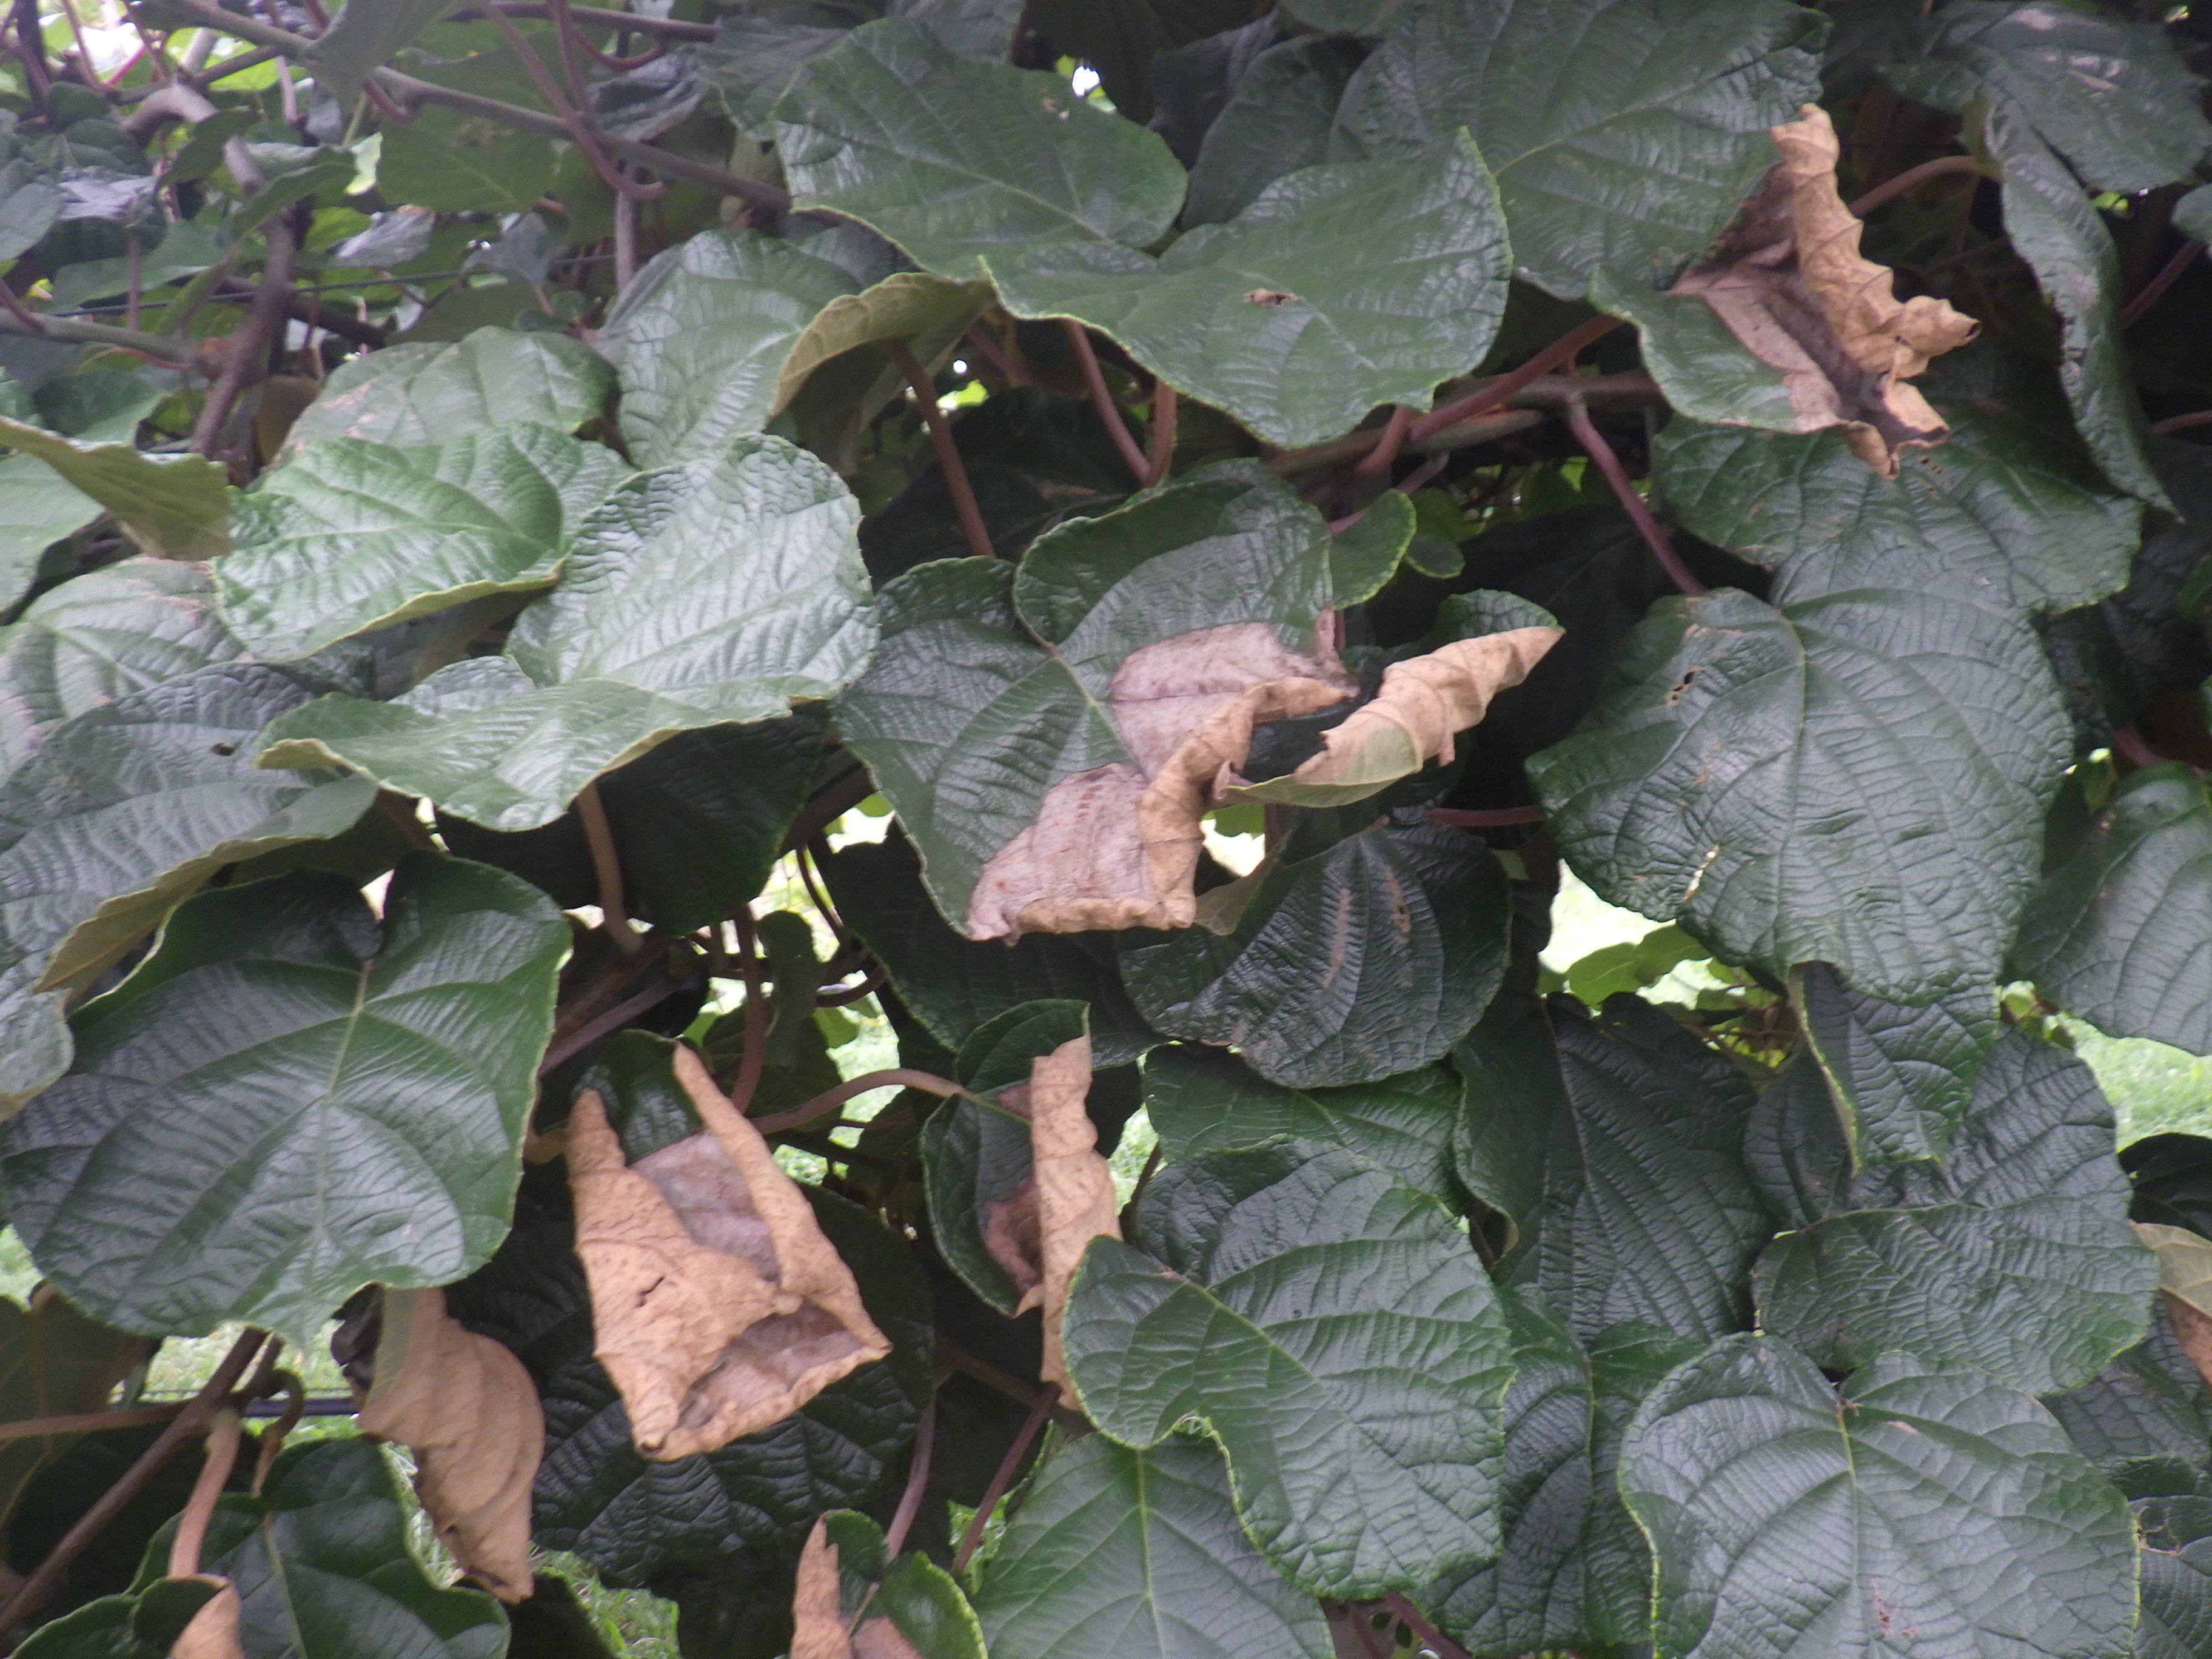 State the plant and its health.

kiwi, chemical damage, heat damage, manganese damage
